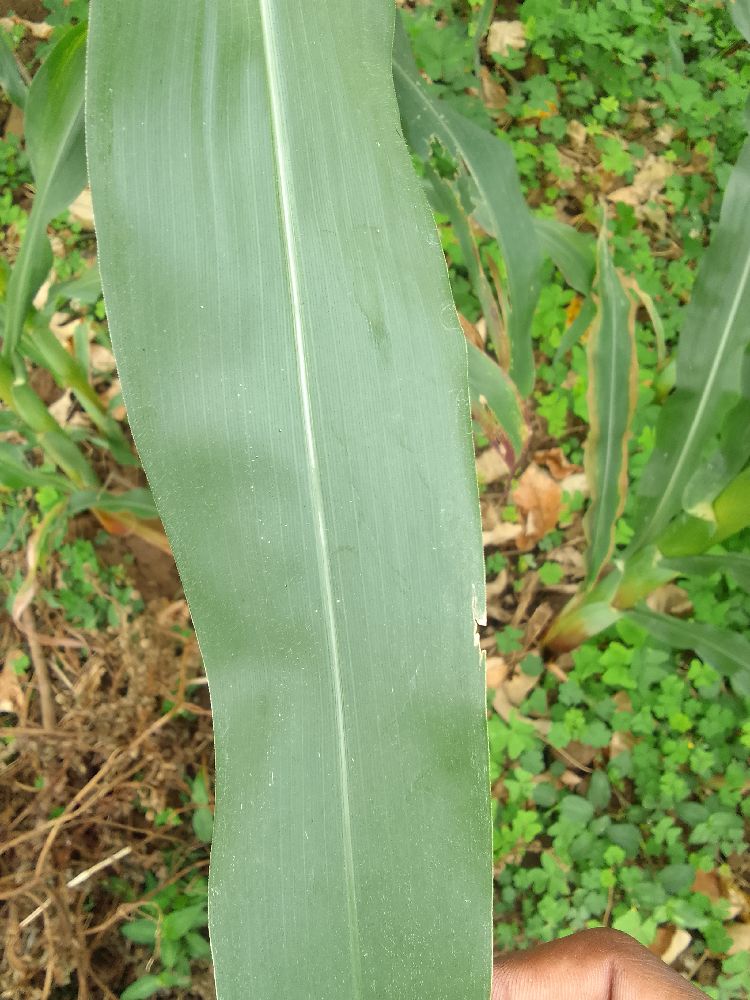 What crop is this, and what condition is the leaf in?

maize, healthy
